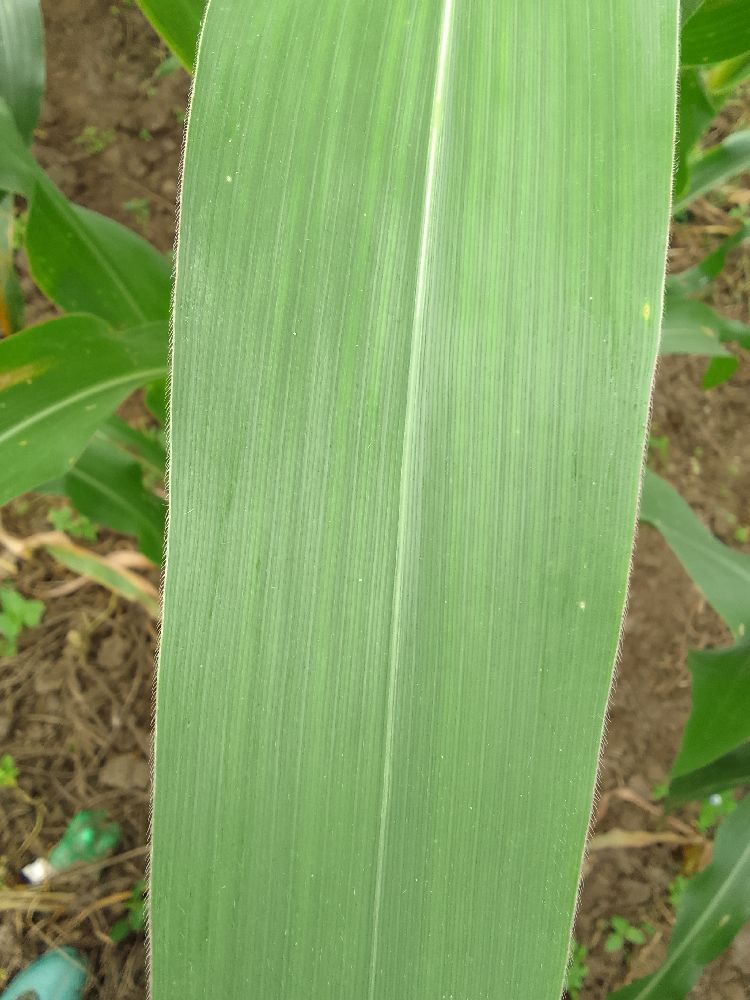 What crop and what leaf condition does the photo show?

maize, healthy
